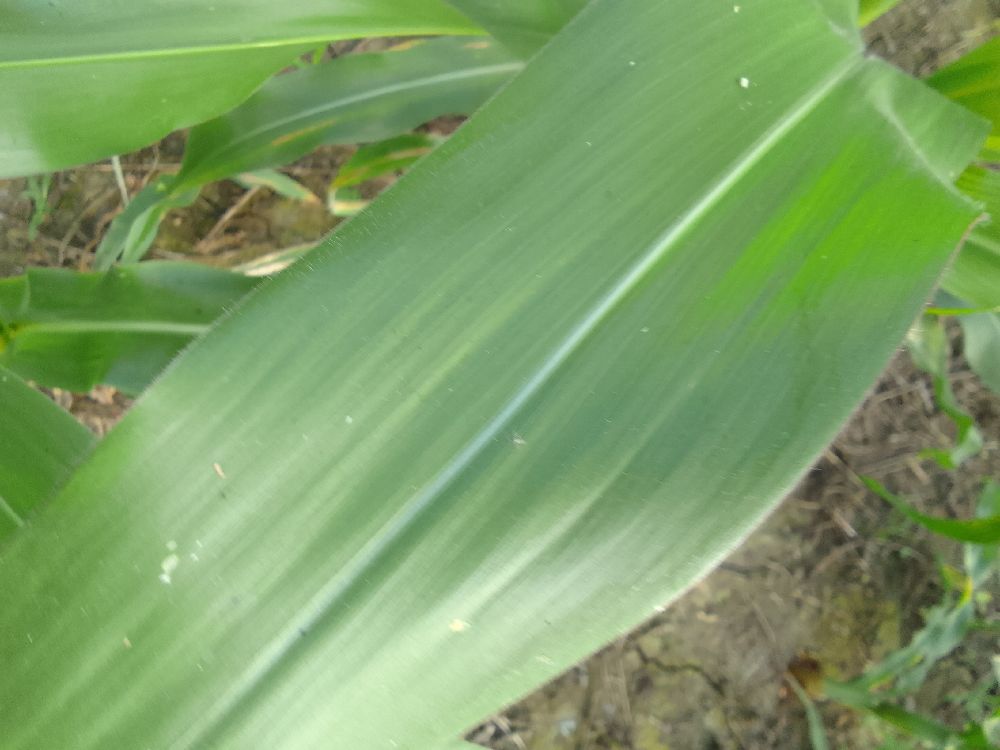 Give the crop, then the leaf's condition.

maize, healthy
